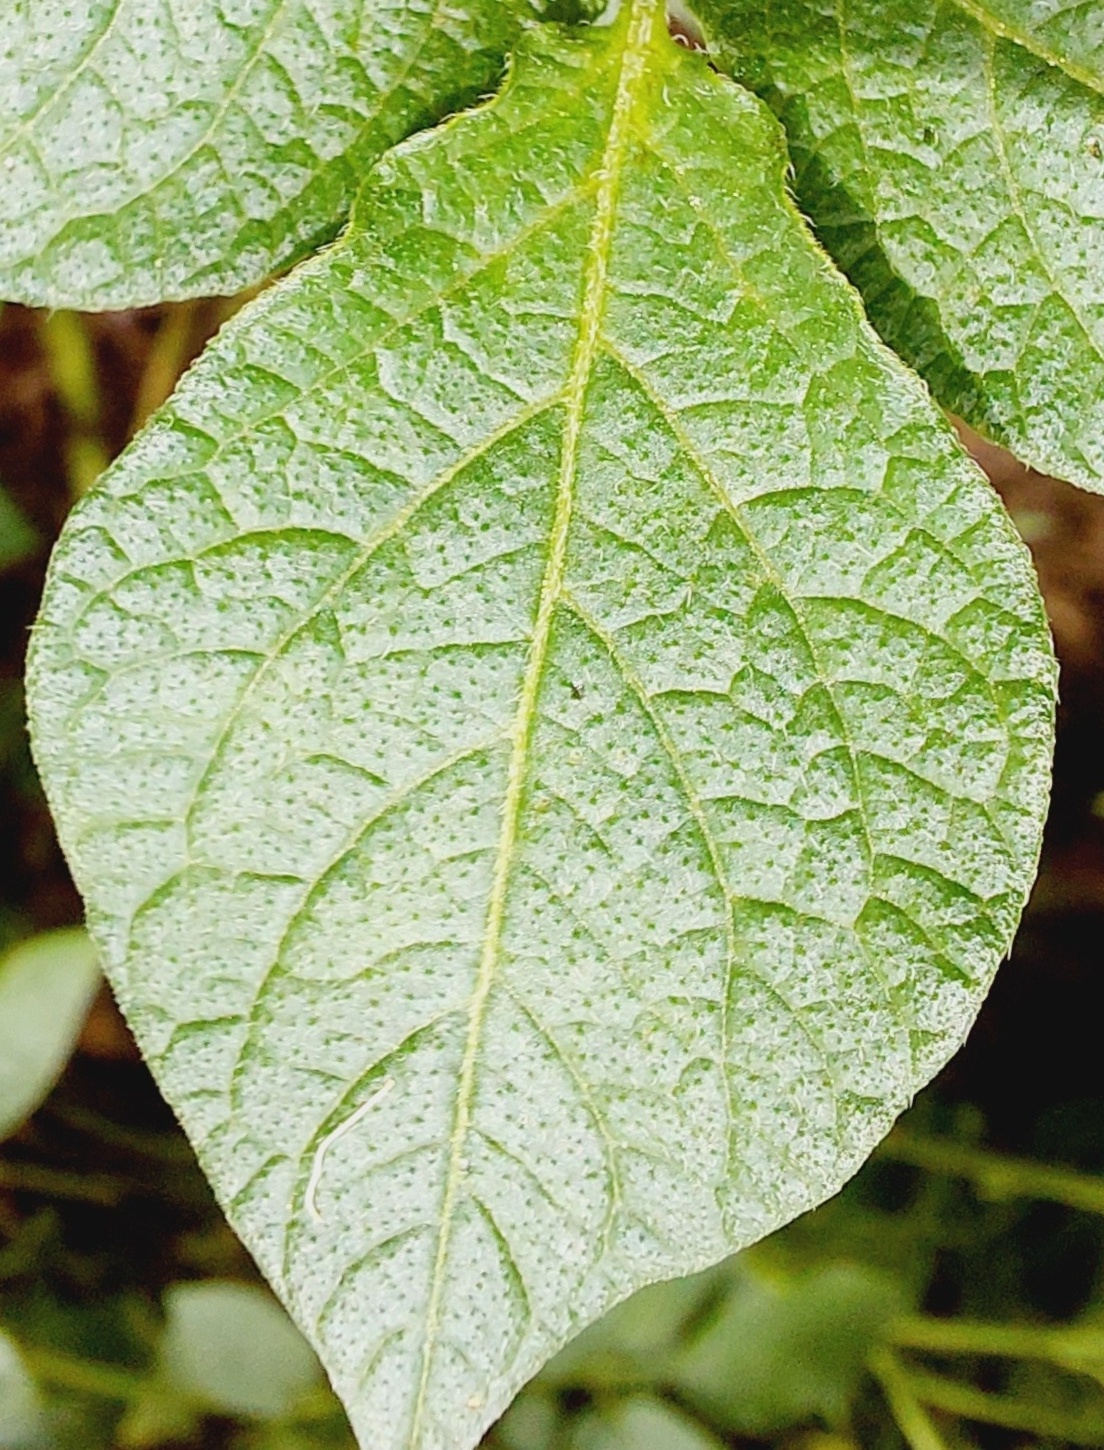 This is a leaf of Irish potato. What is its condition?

healthy
